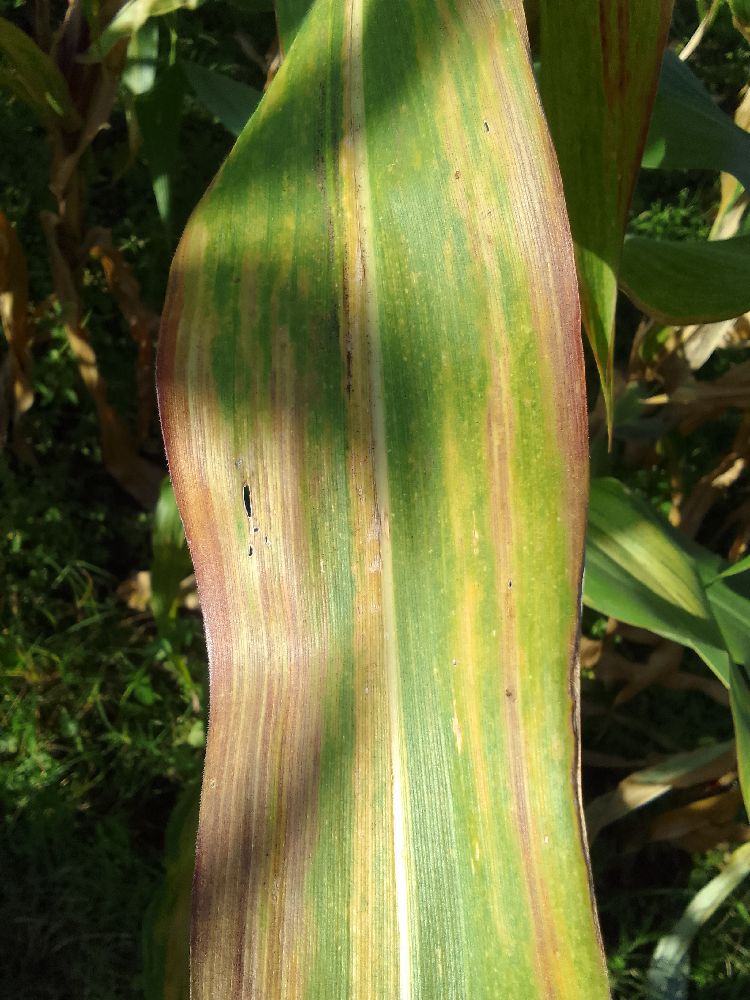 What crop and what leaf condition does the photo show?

maize, maize lethal necrosis
